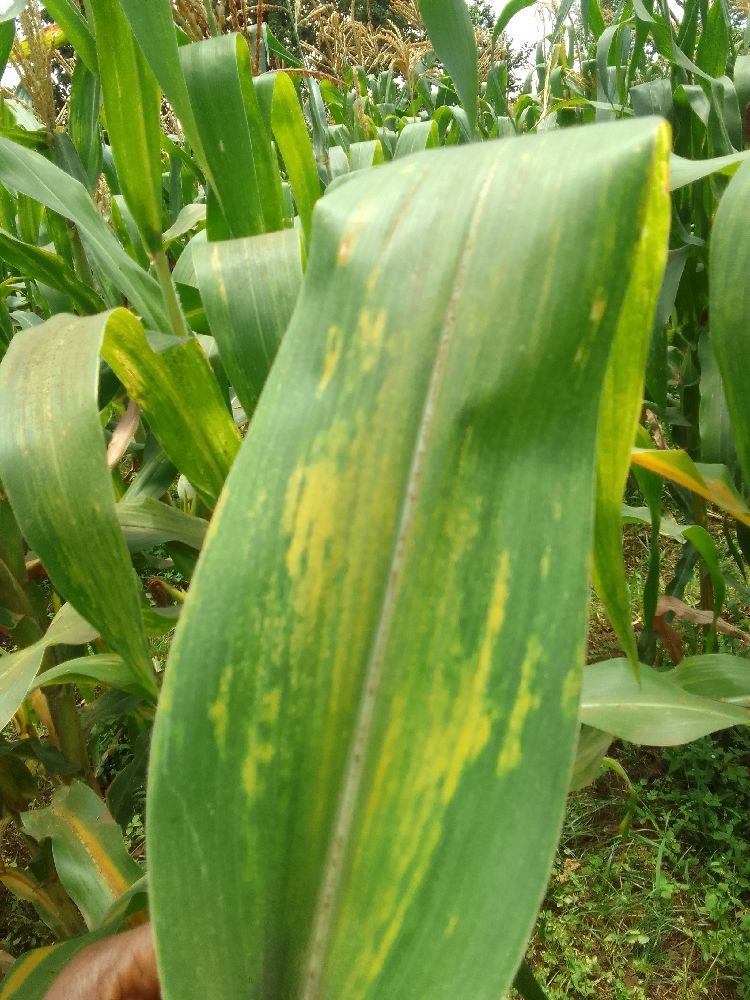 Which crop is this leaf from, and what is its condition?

maize, maize lethal necrosis
